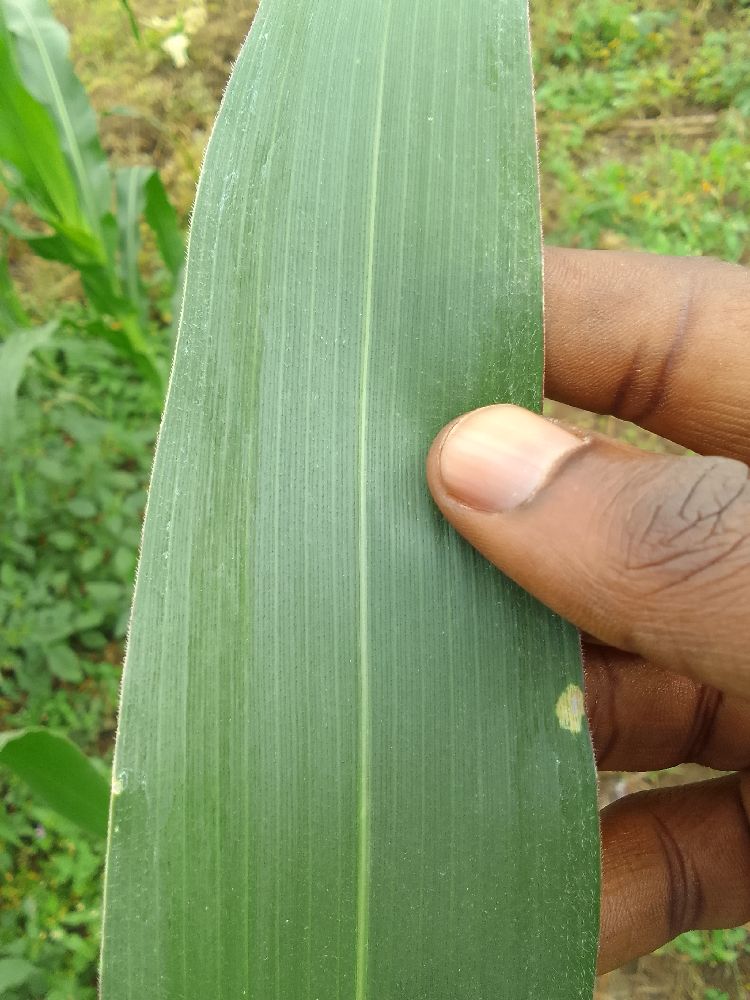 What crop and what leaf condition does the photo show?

maize, healthy
